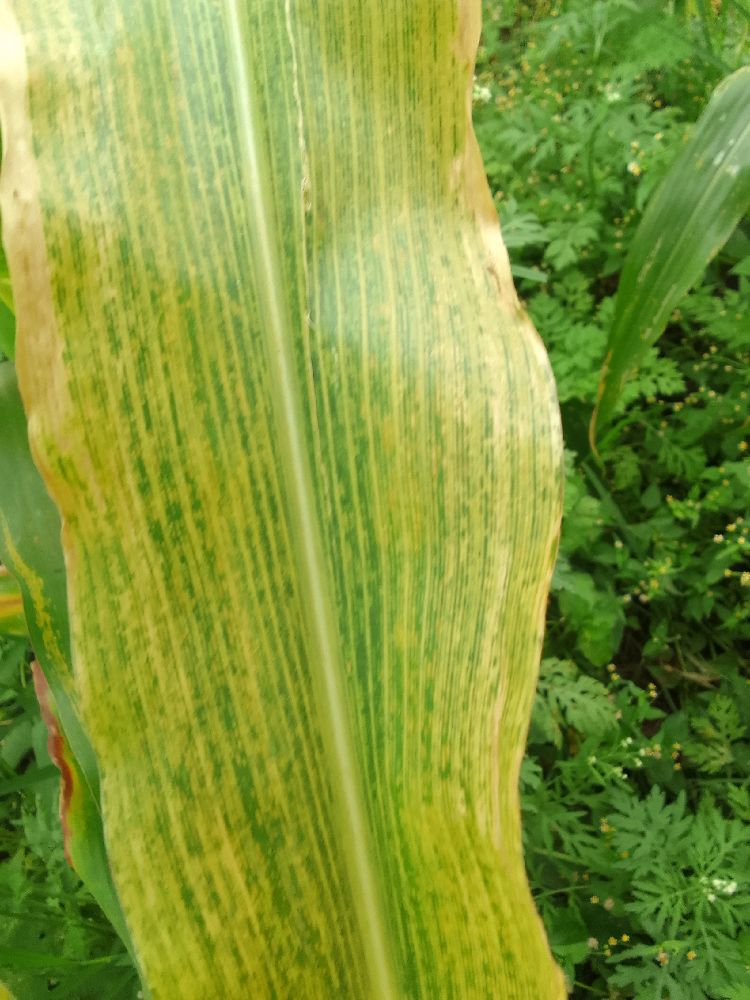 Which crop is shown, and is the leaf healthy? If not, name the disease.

maize, maize lethal necrosis
